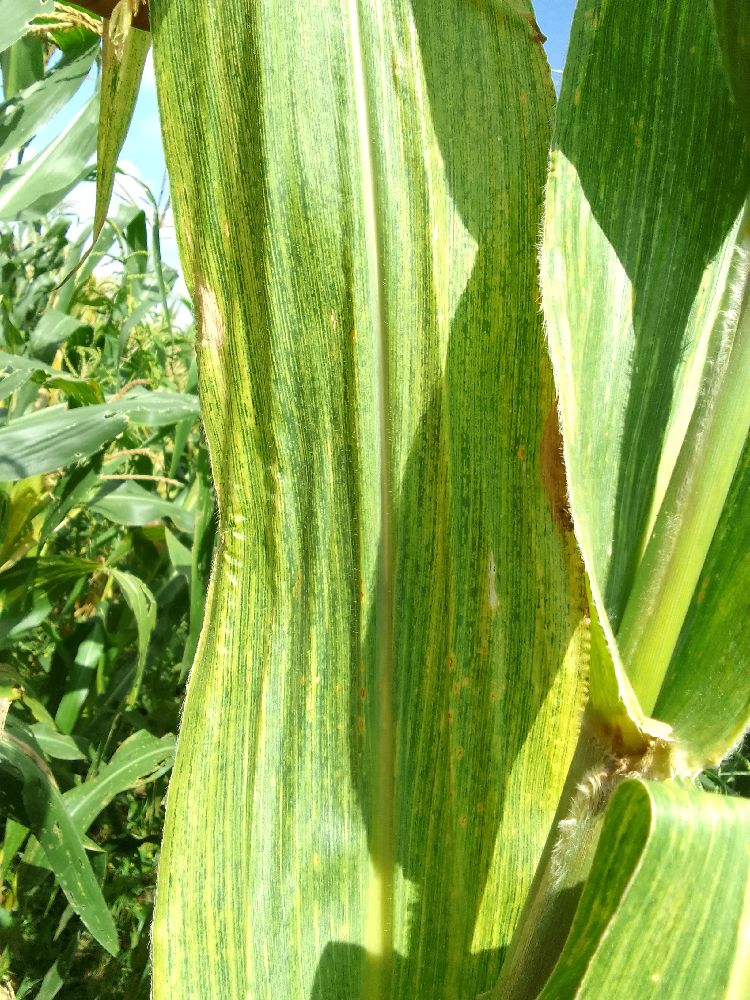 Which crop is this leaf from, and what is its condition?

maize, maize lethal necrosis
